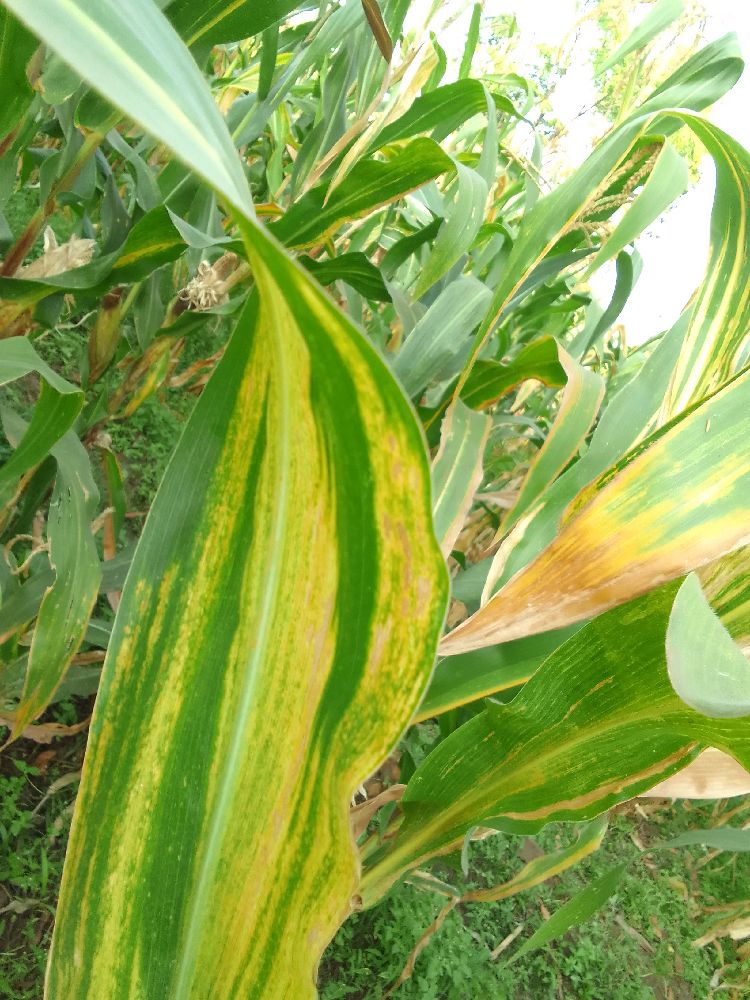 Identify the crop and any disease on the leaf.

maize, maize lethal necrosis
